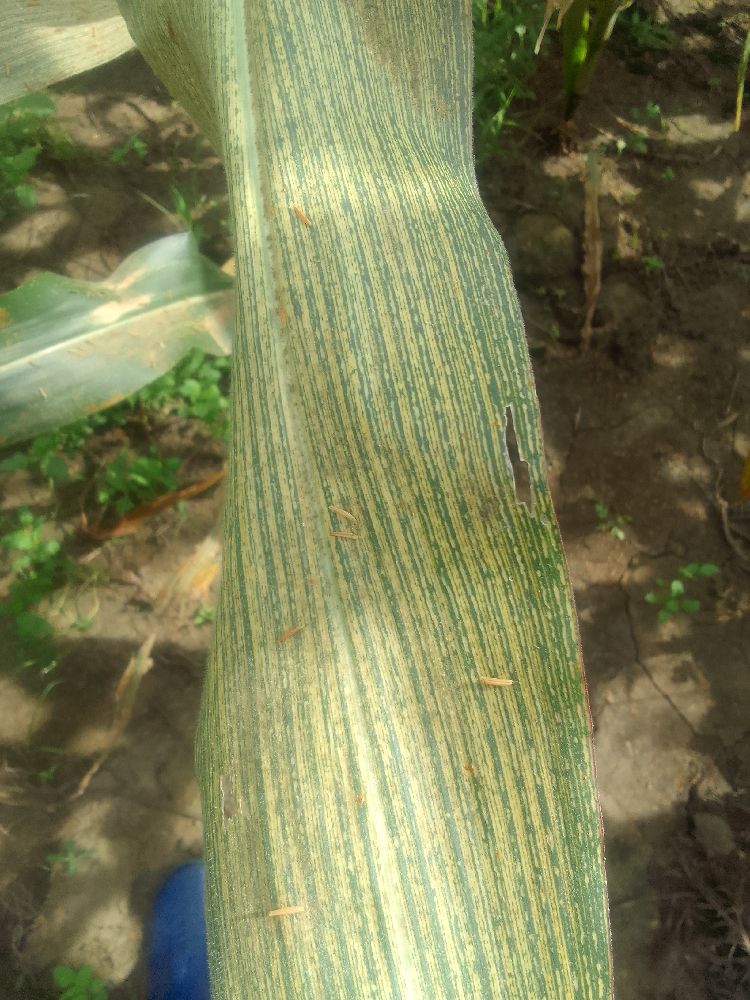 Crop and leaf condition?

maize, maize streak virus
